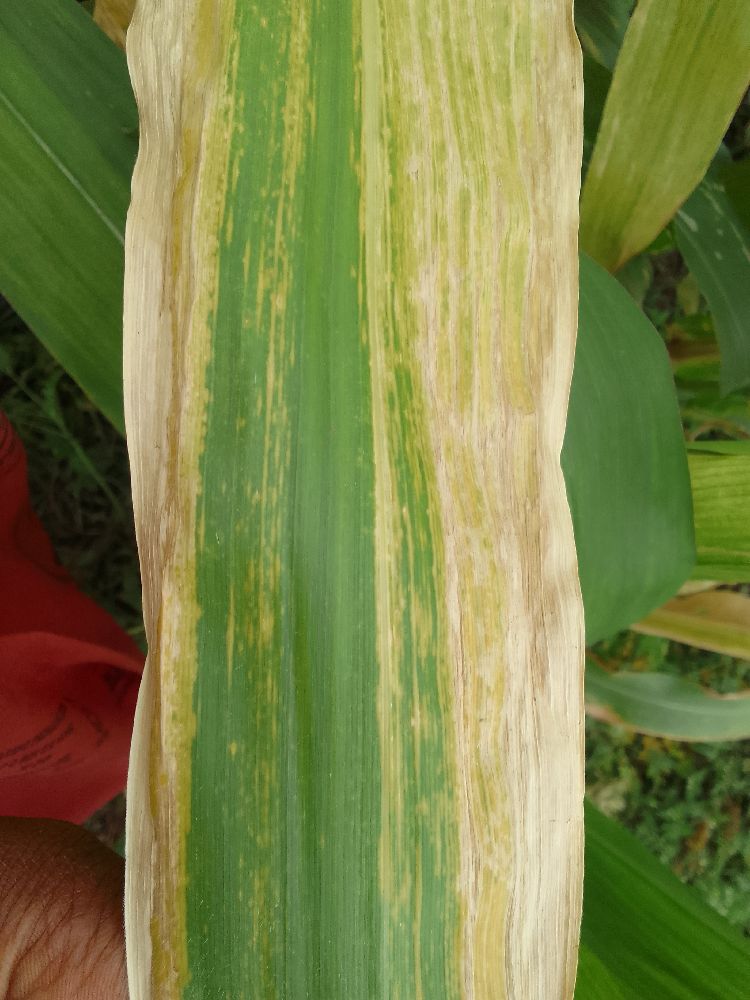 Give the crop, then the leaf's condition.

maize, maize lethal necrosis
